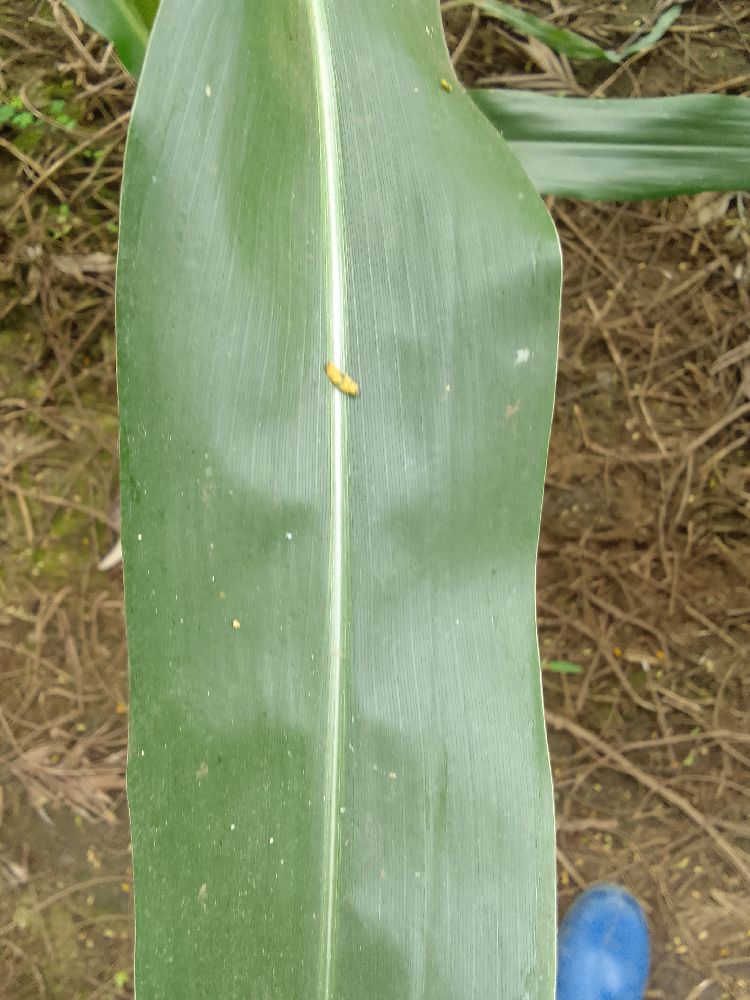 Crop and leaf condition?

maize, healthy
